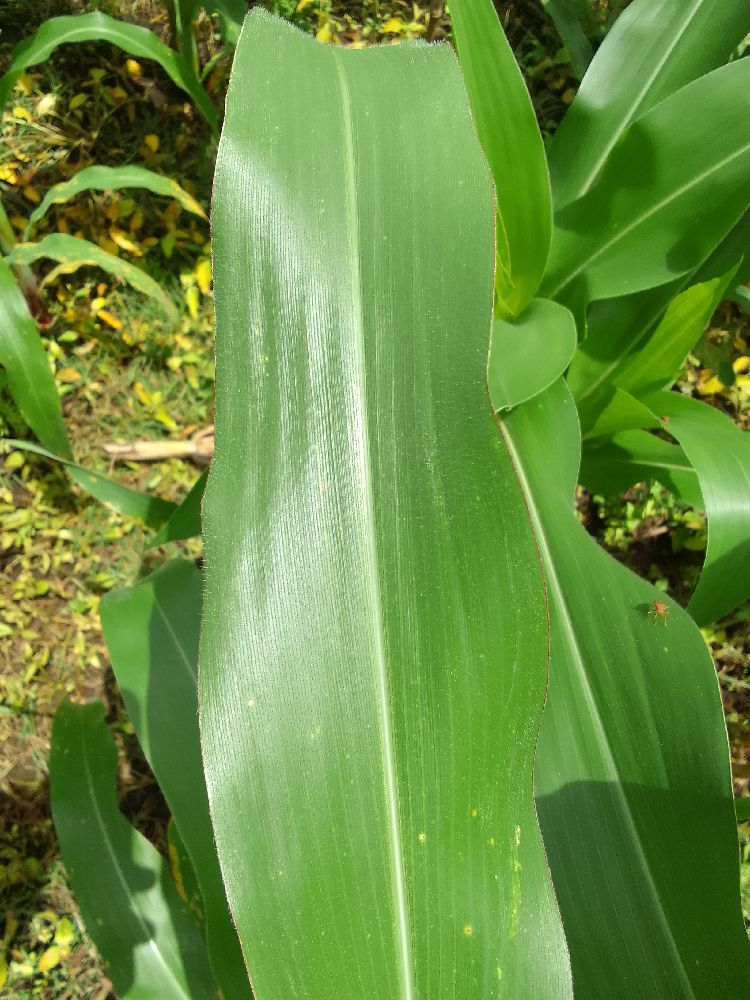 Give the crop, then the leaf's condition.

maize, healthy
